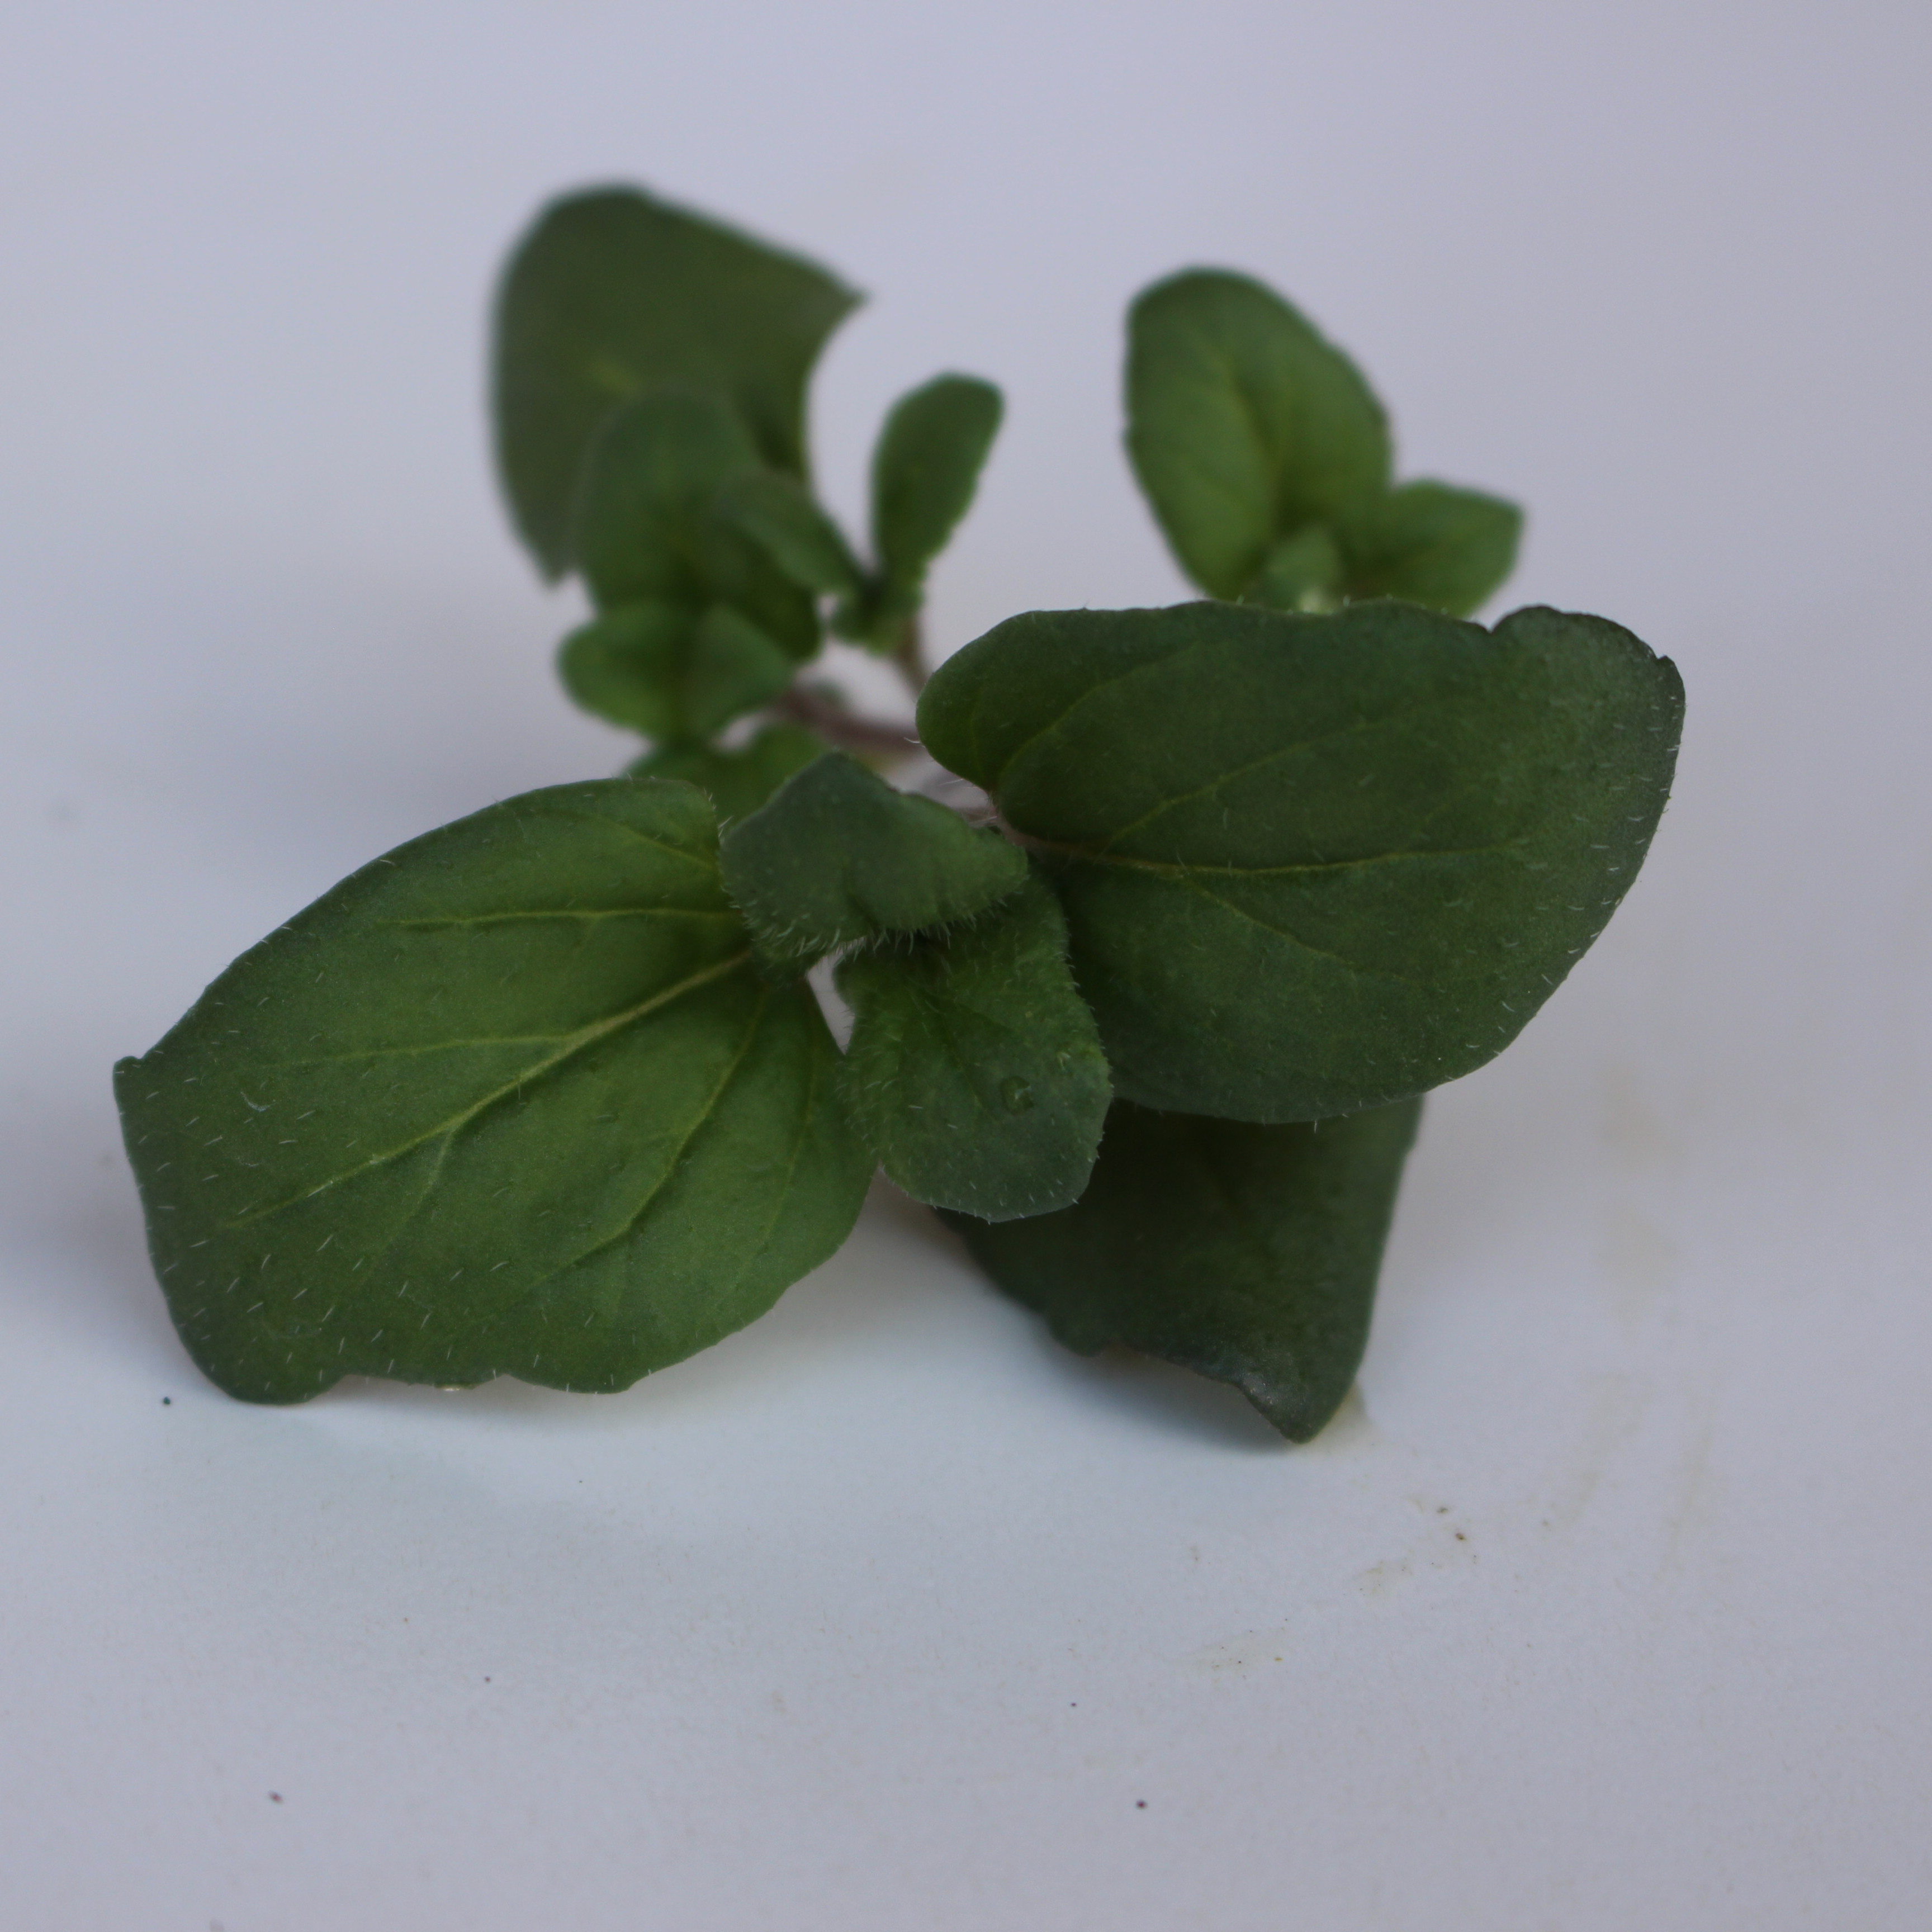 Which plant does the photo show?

Veronica persica
